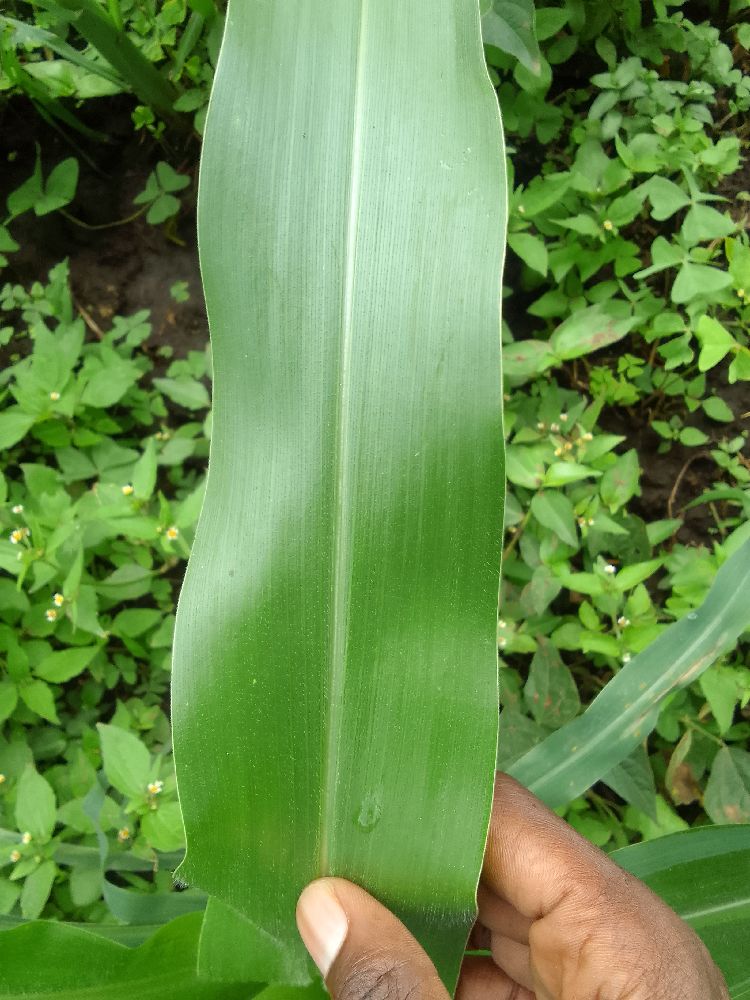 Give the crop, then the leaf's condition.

maize, healthy
